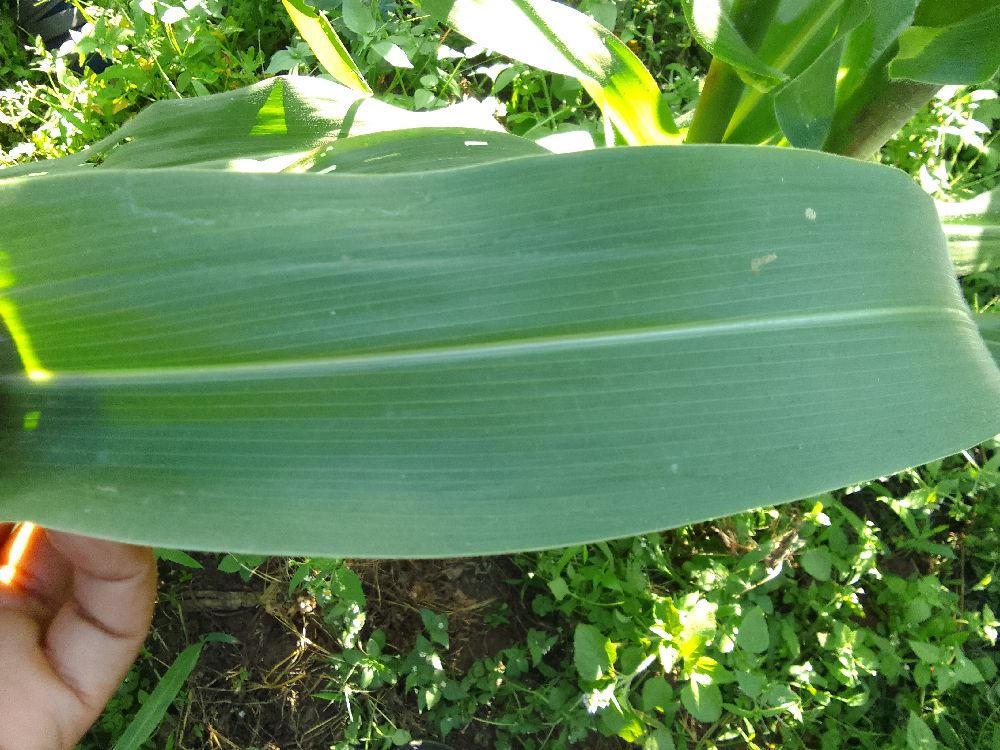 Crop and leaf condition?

maize, healthy
